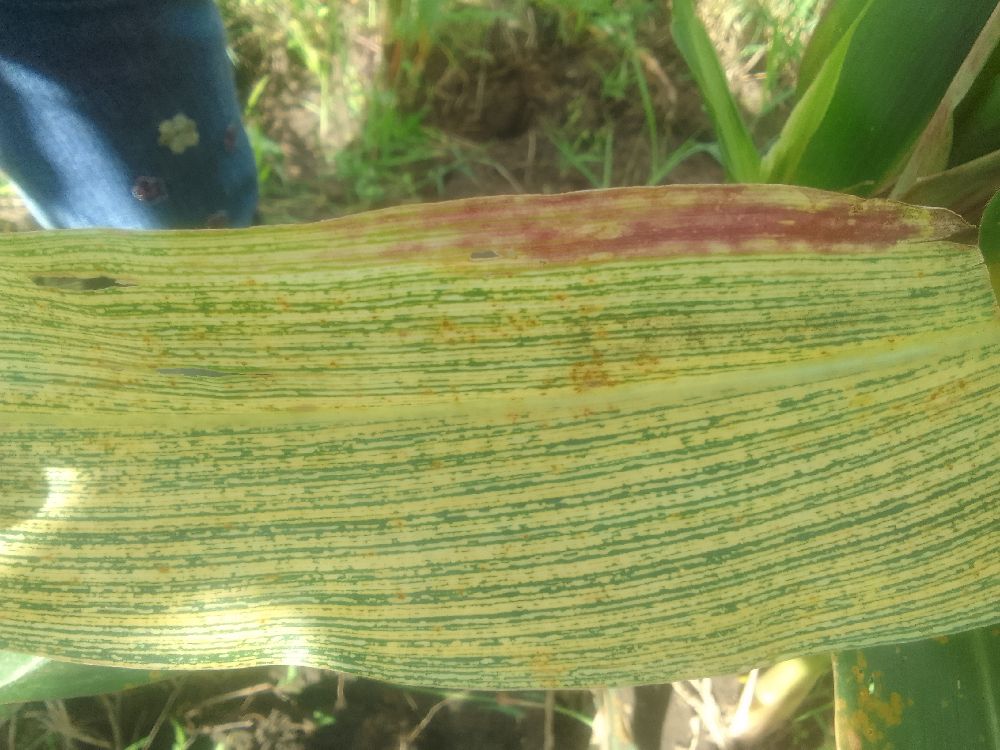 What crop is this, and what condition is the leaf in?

maize, maize streak virus
